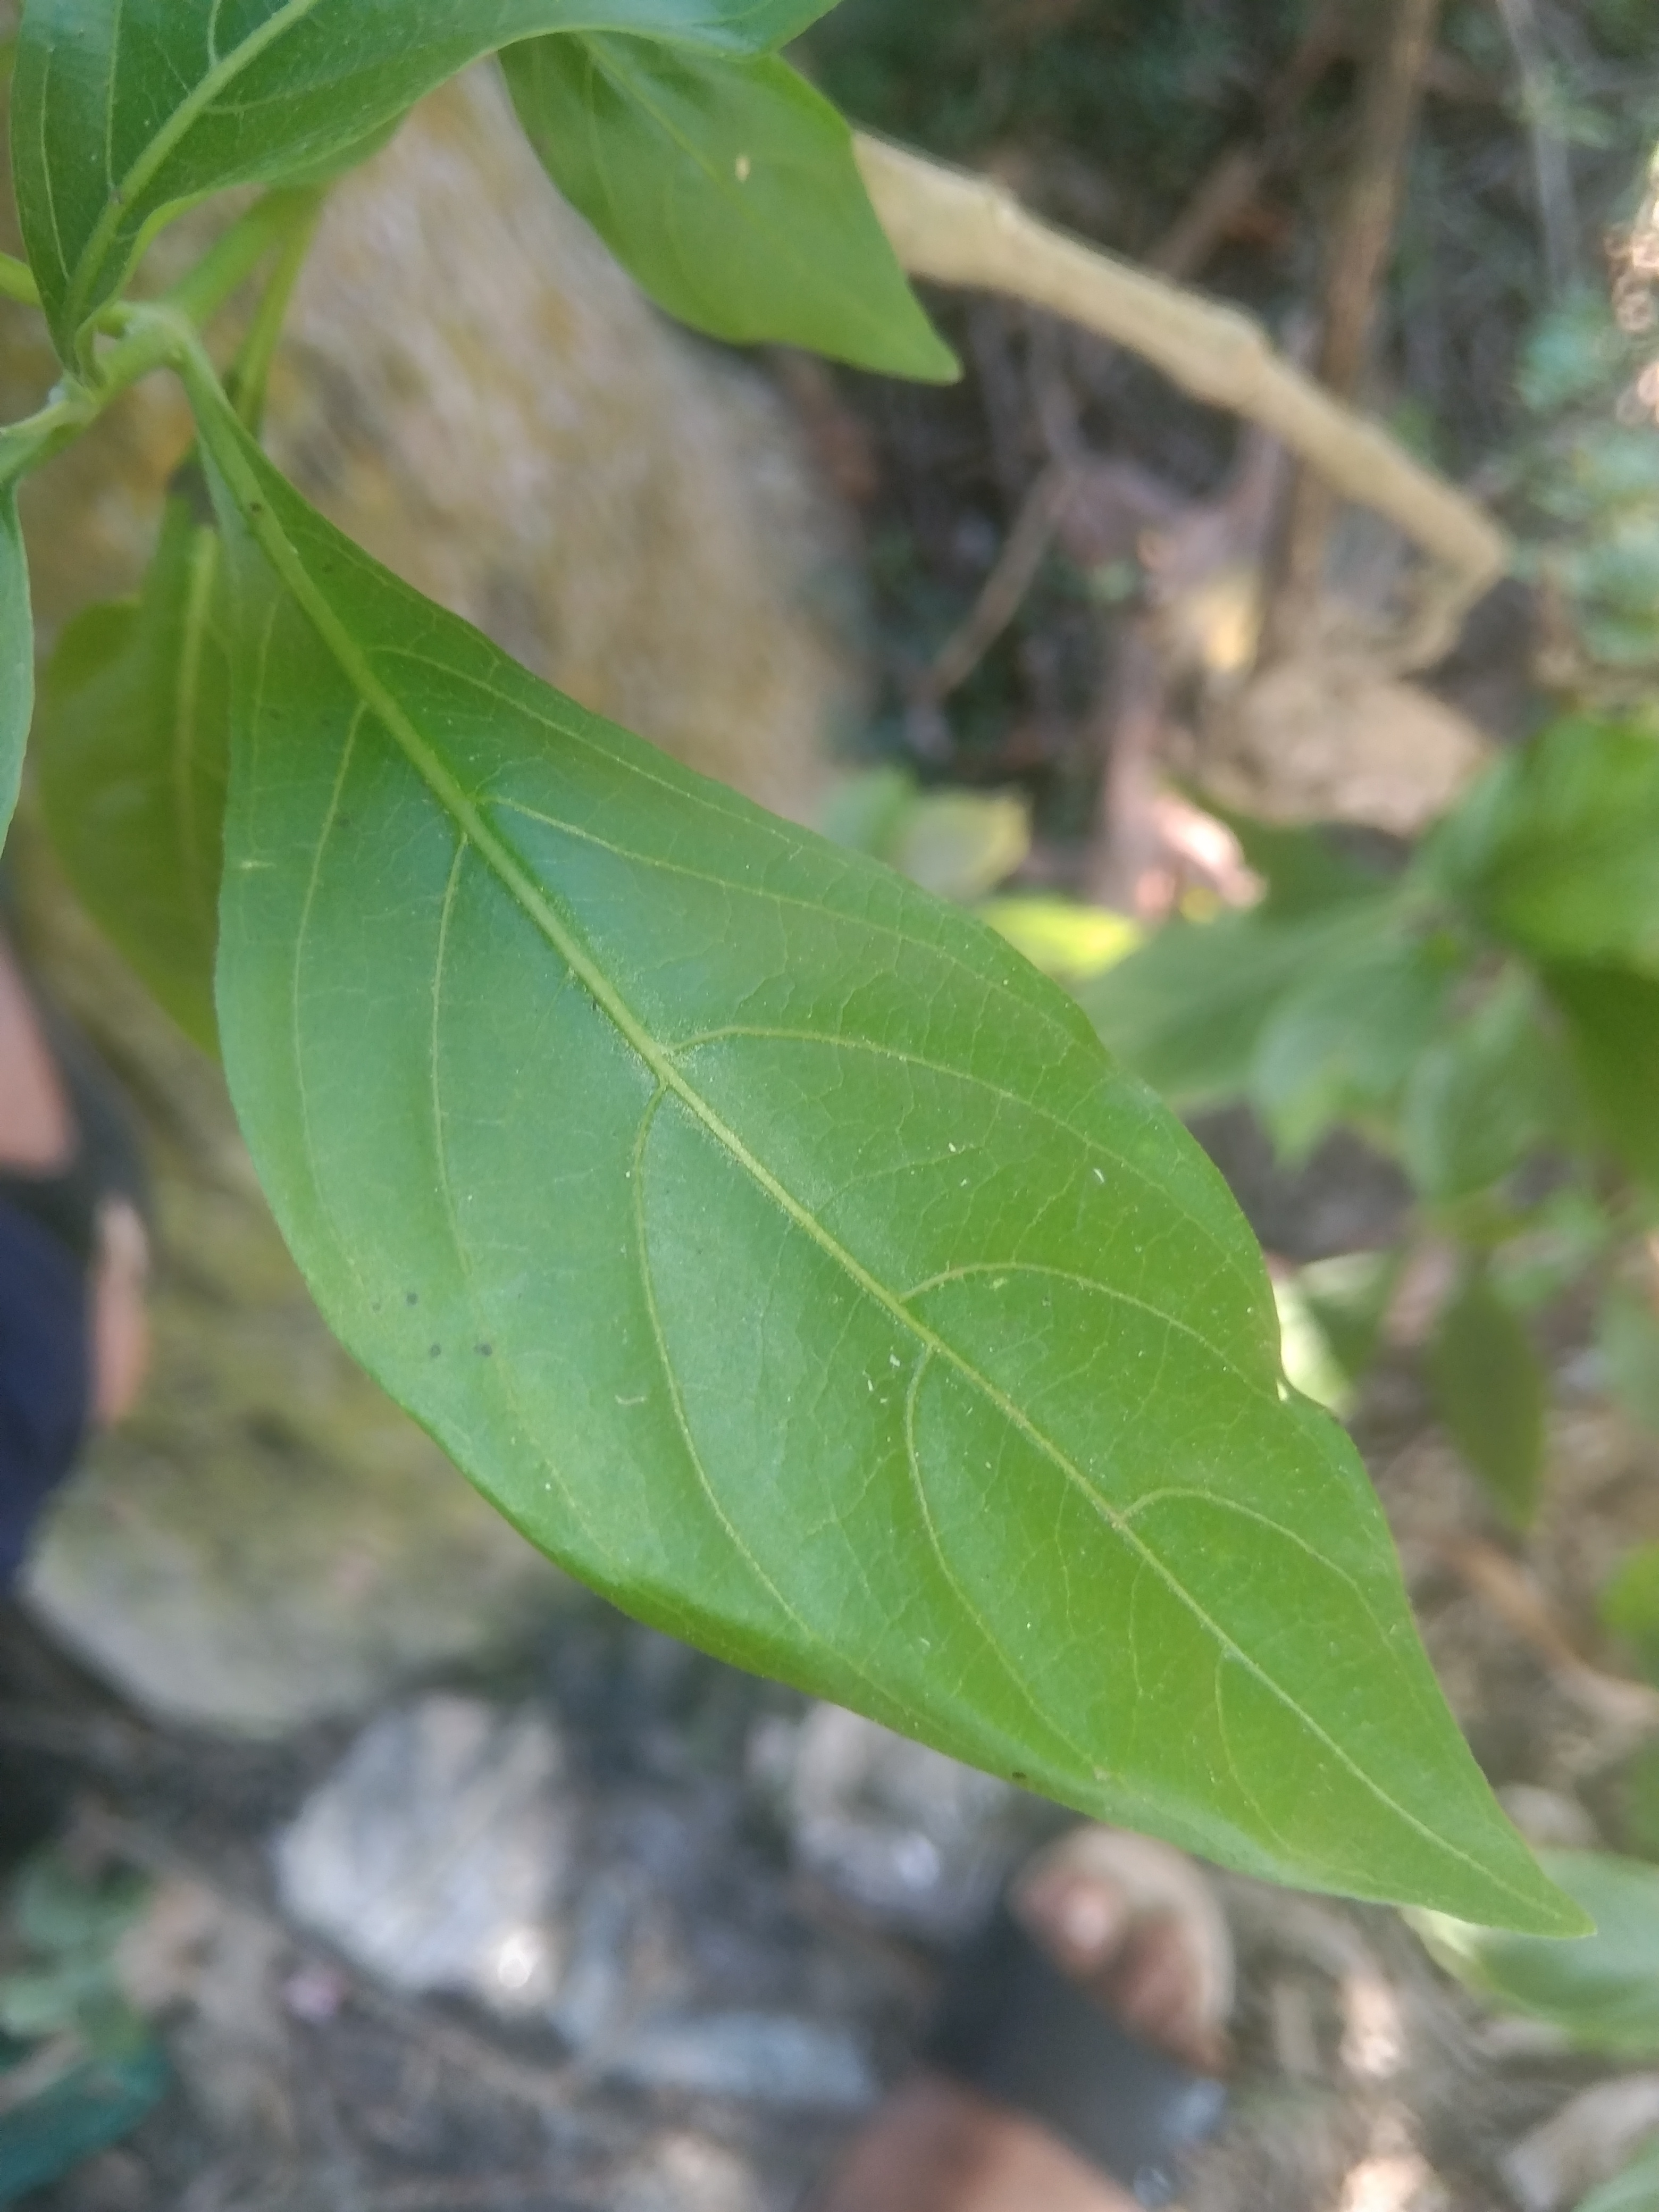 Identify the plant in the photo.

vasaka
